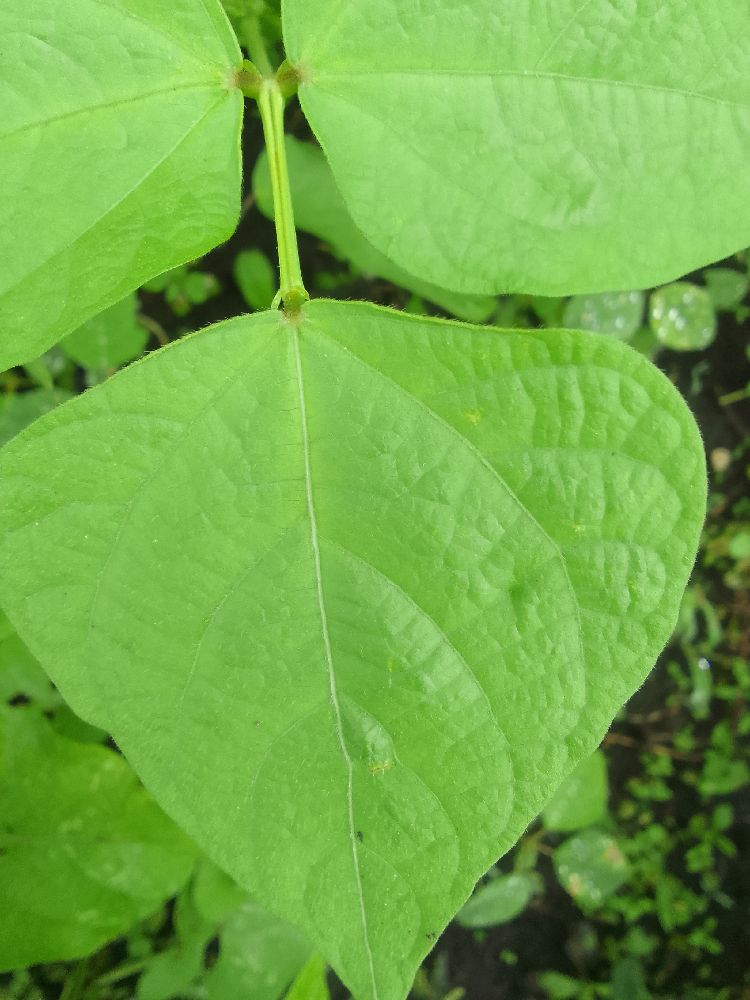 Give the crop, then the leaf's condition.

common bean, healthy
